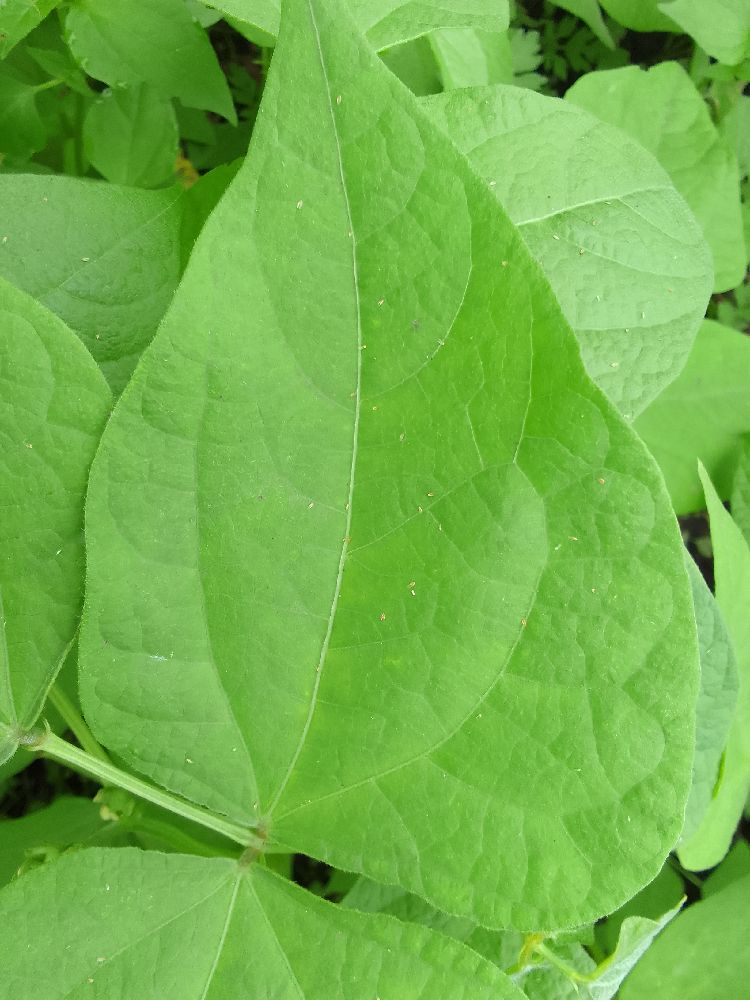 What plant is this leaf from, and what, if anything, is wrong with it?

common bean, healthy
